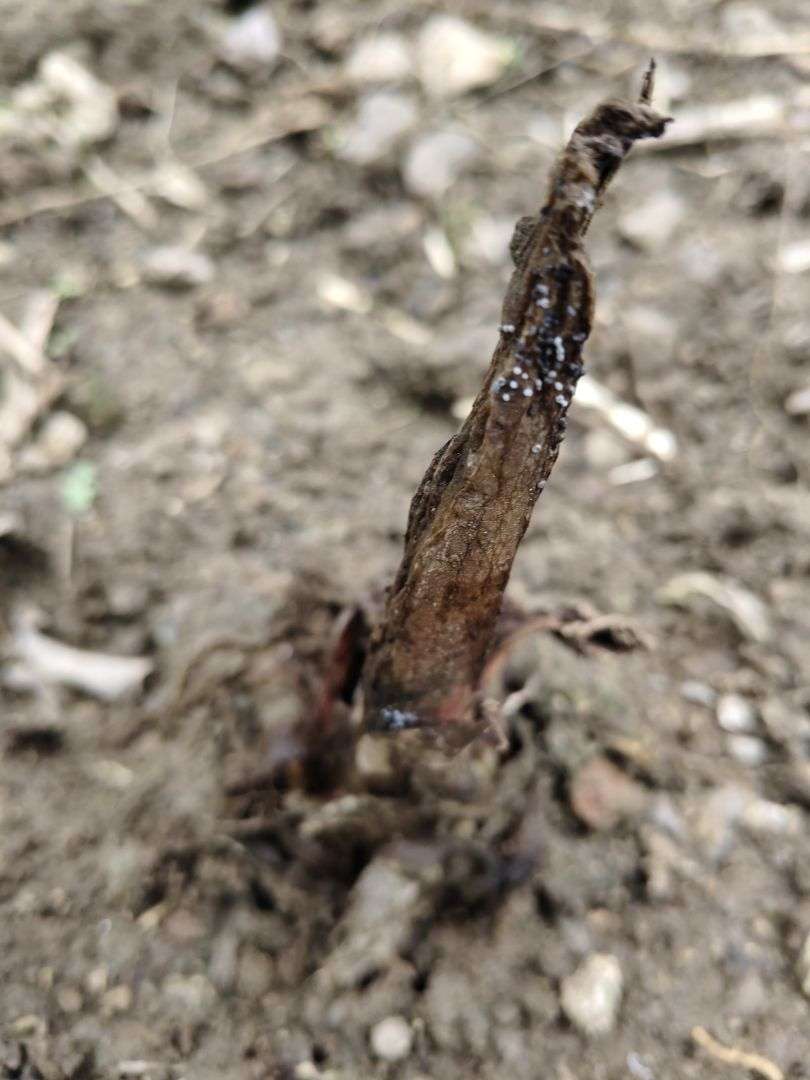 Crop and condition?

taro, root rot
